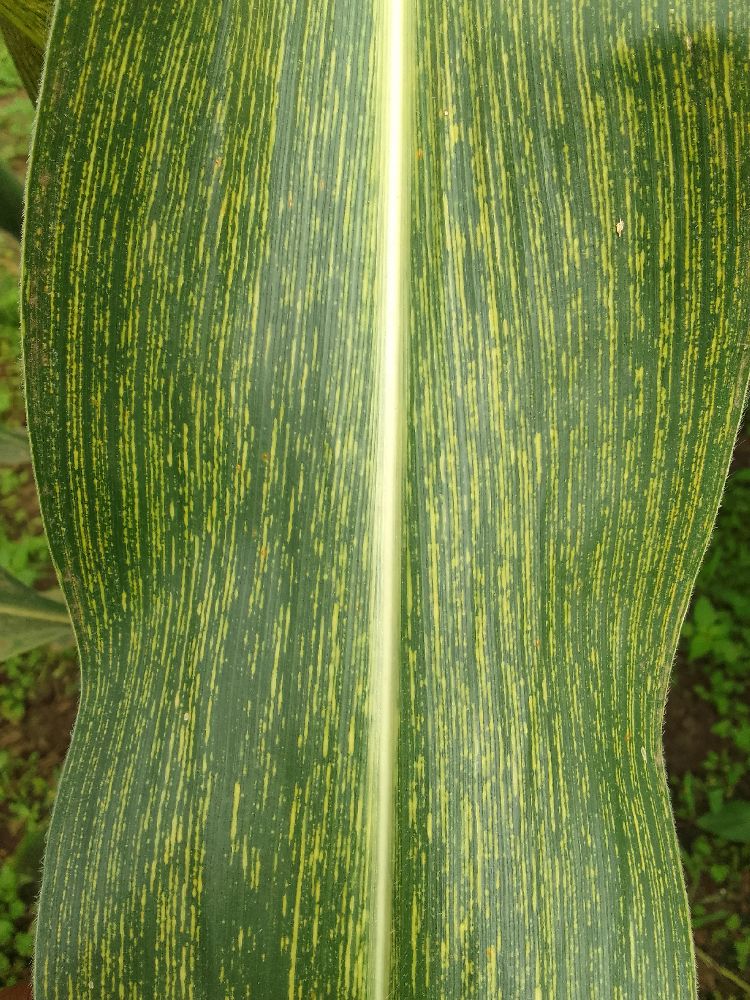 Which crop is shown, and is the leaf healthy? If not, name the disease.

maize, maize streak virus
